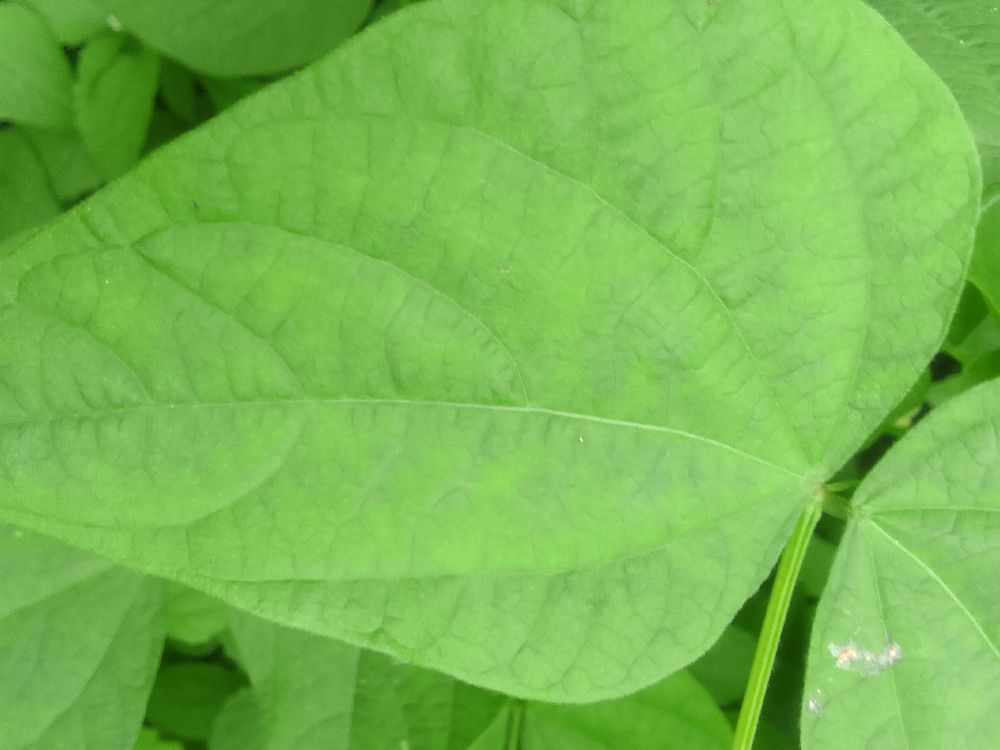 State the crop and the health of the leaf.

common bean, healthy
